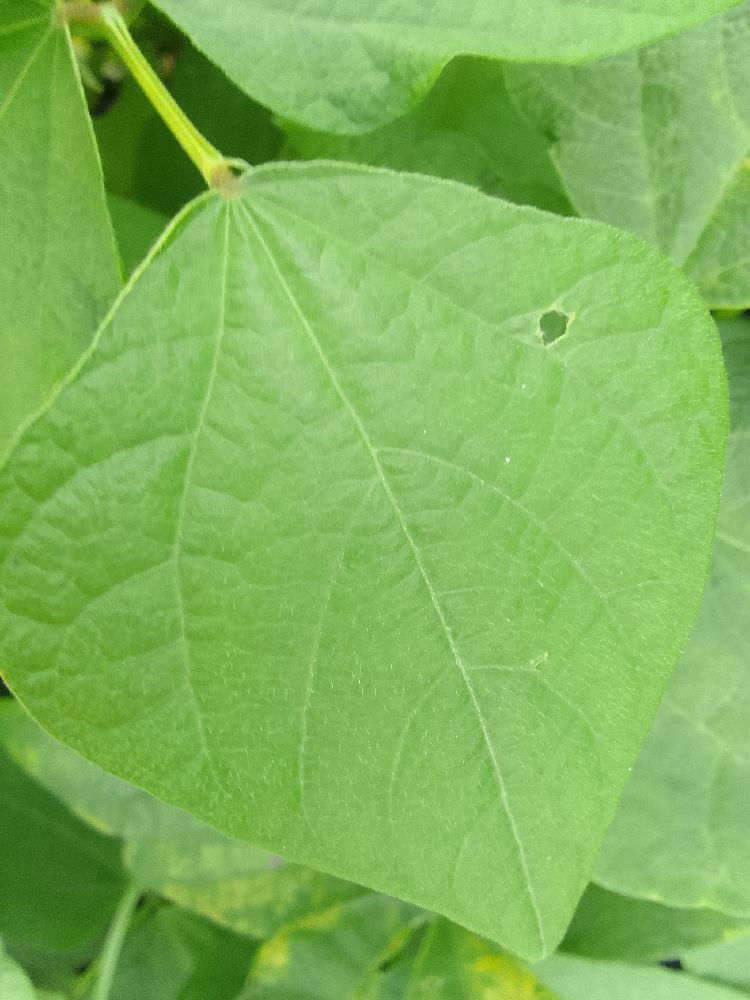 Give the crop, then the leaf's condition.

common bean, healthy
